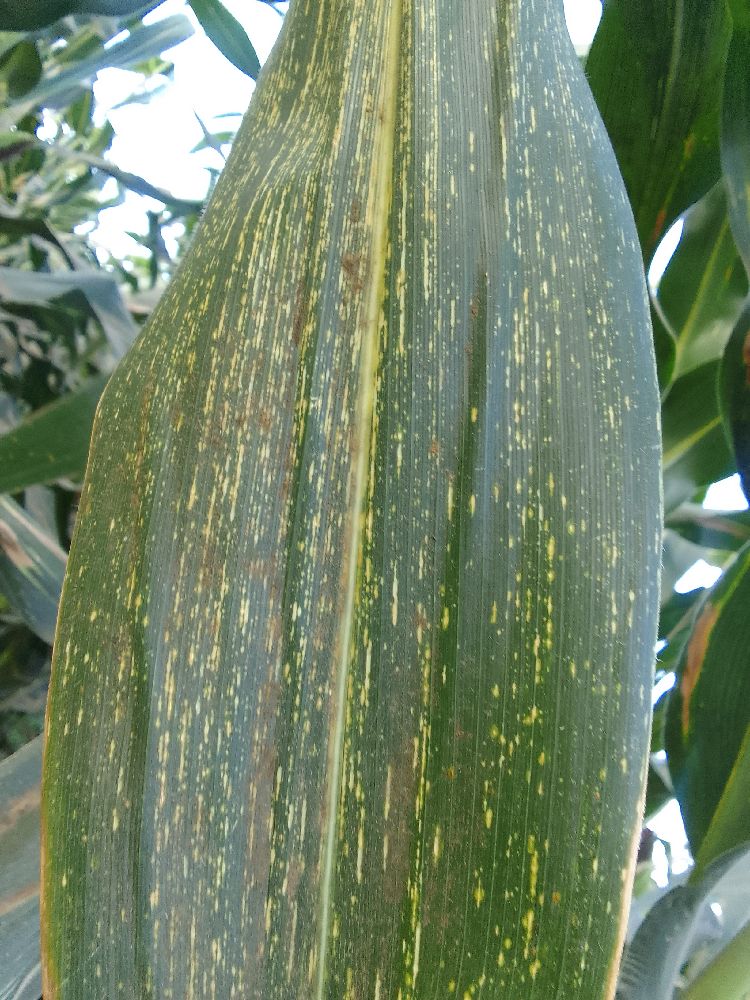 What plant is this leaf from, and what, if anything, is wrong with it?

maize, maize streak virus
